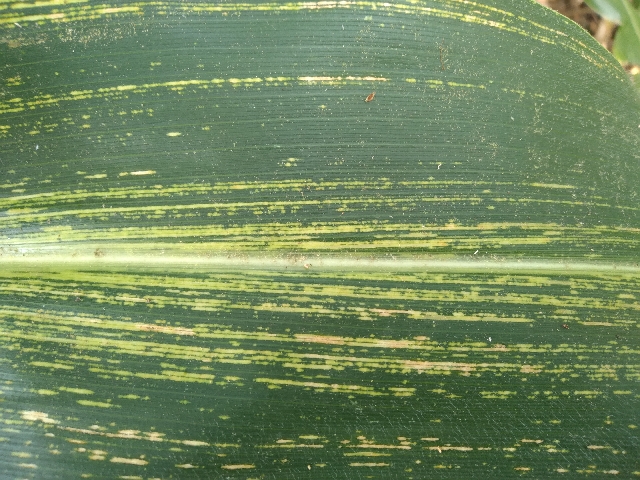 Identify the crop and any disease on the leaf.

maize, maize streak virus
